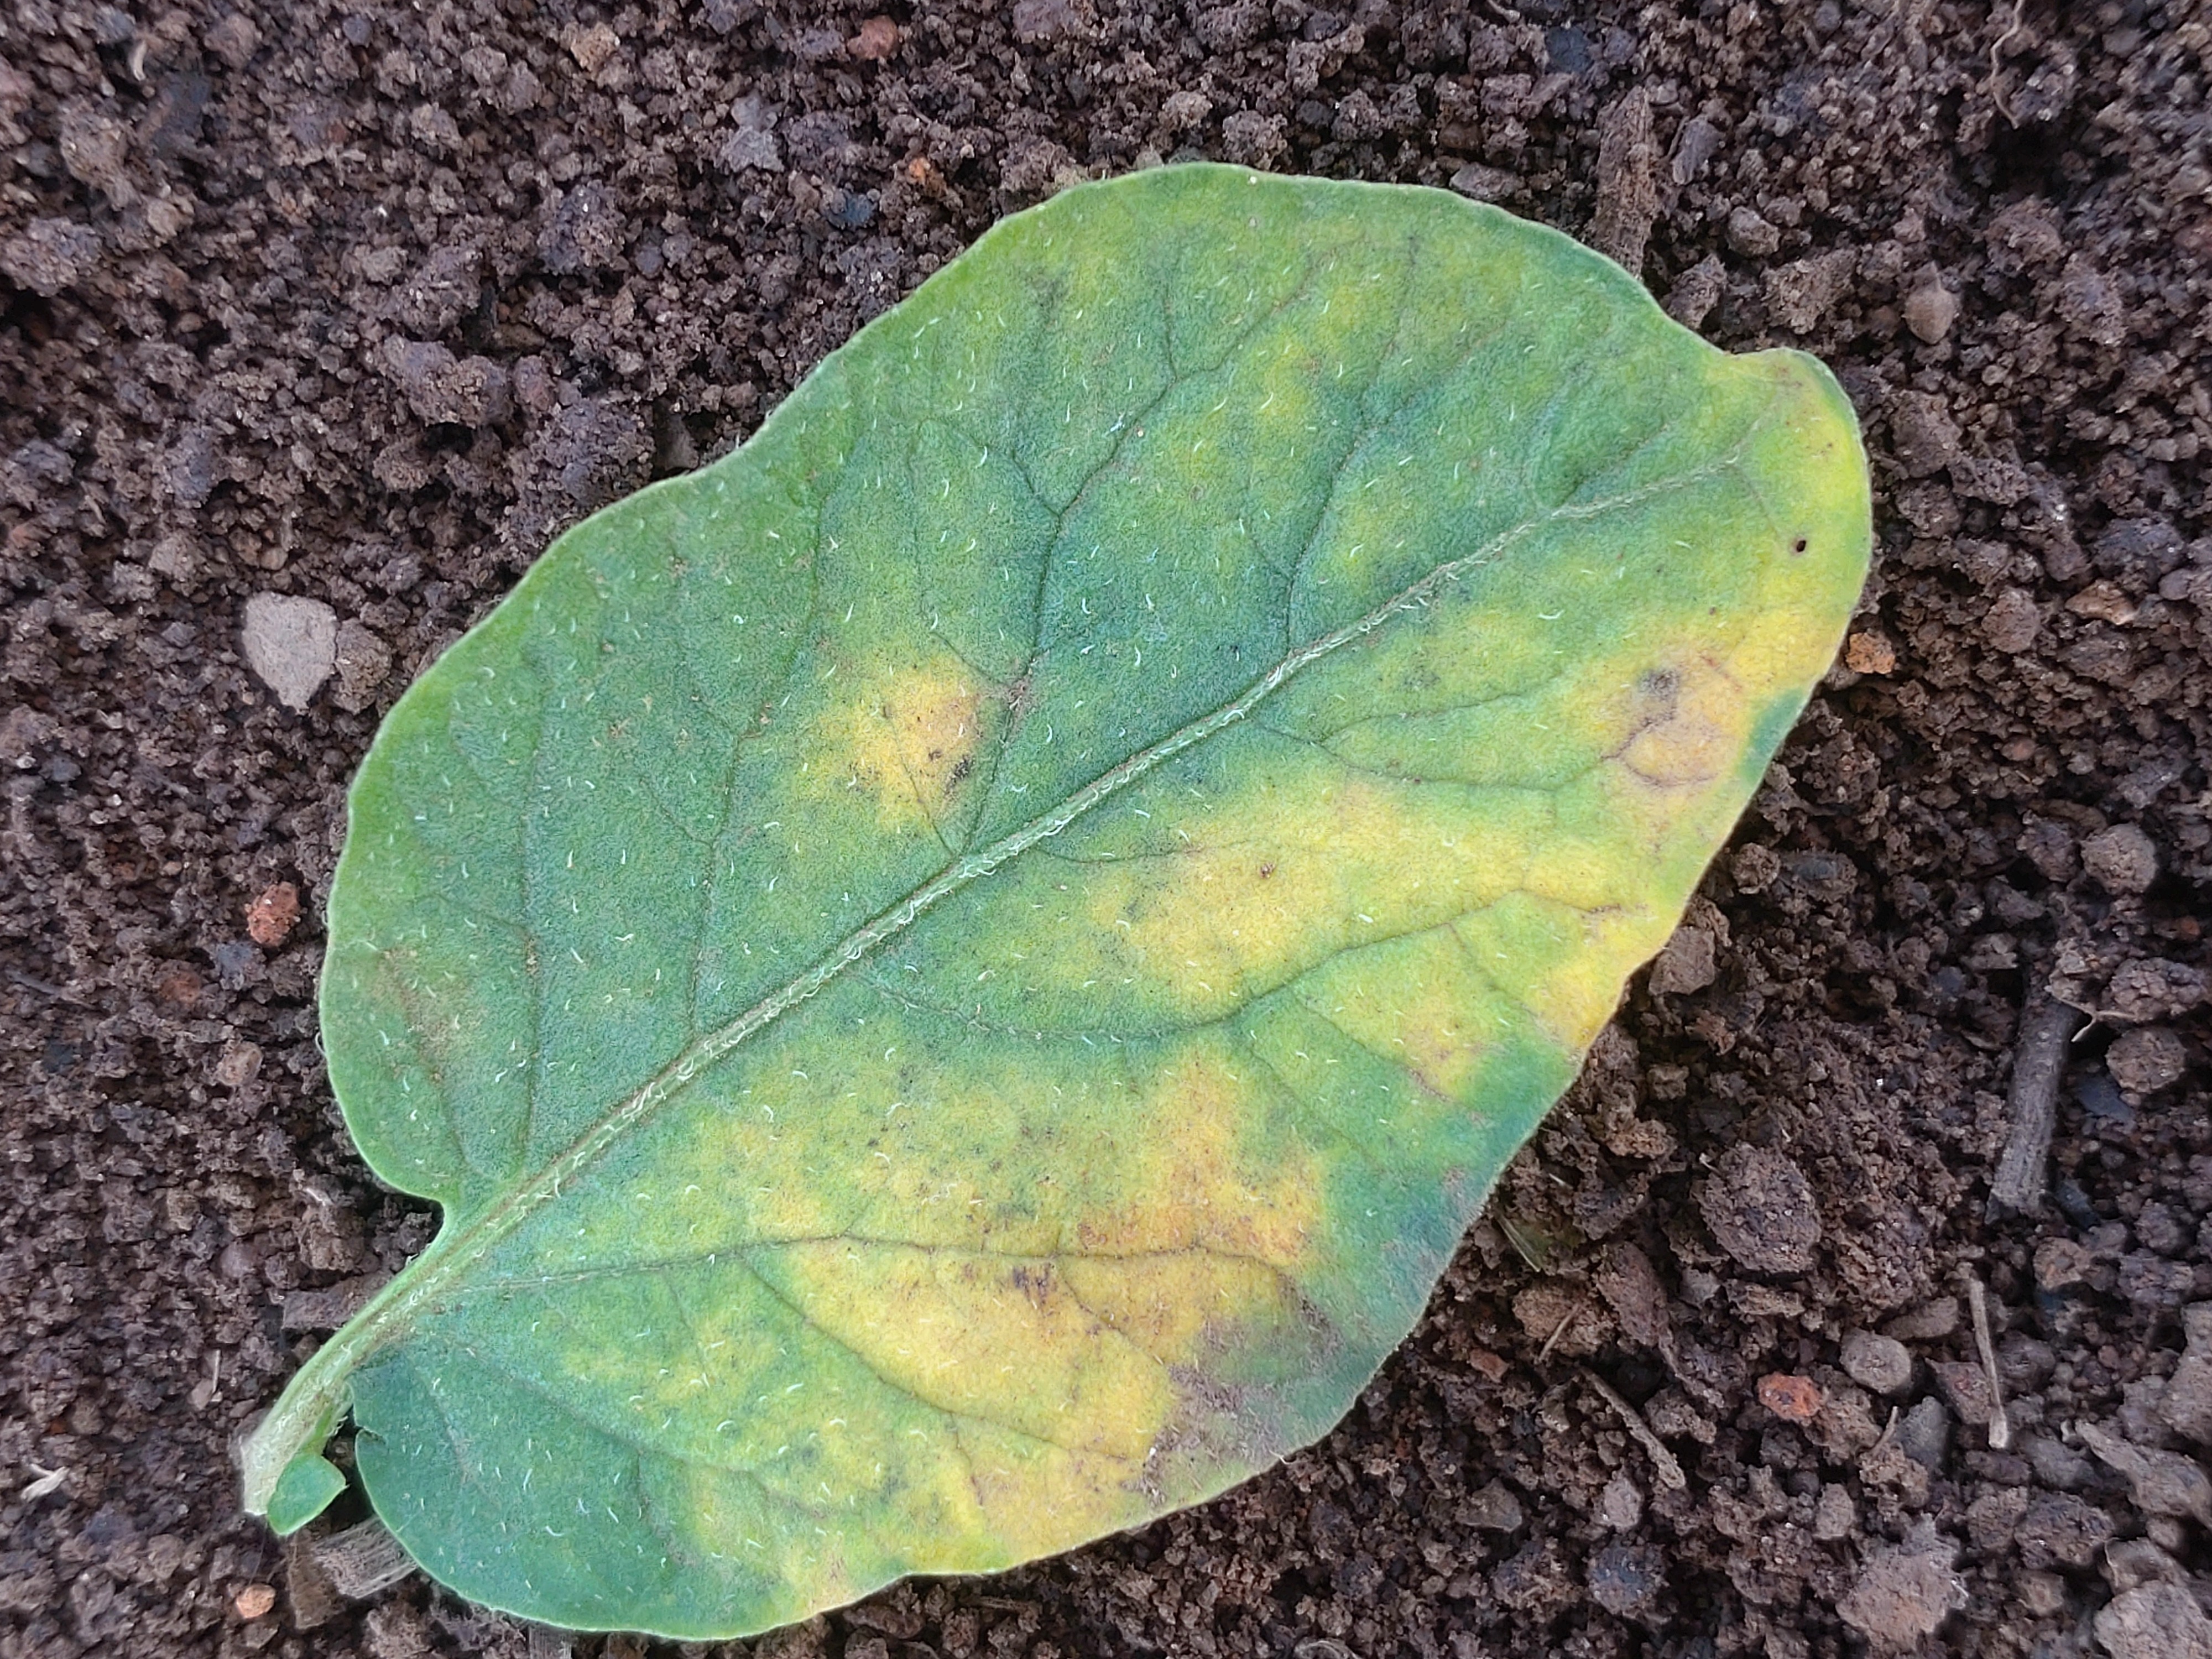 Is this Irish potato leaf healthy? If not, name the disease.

late blight
